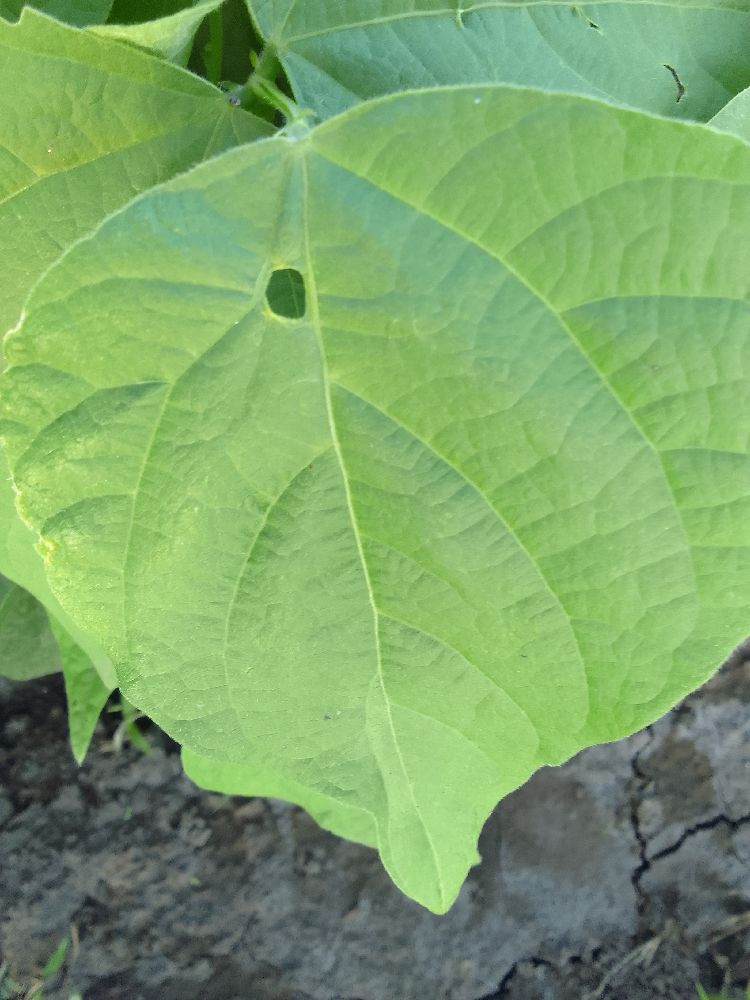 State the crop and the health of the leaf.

common bean, healthy
